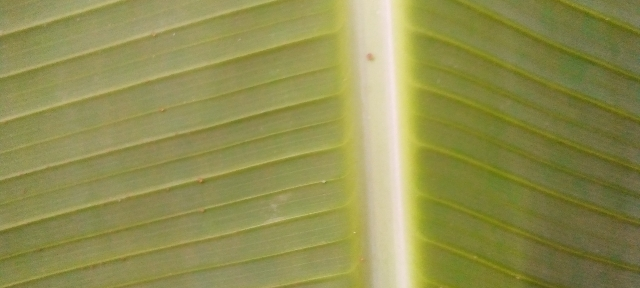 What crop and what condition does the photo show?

banana, healthy
